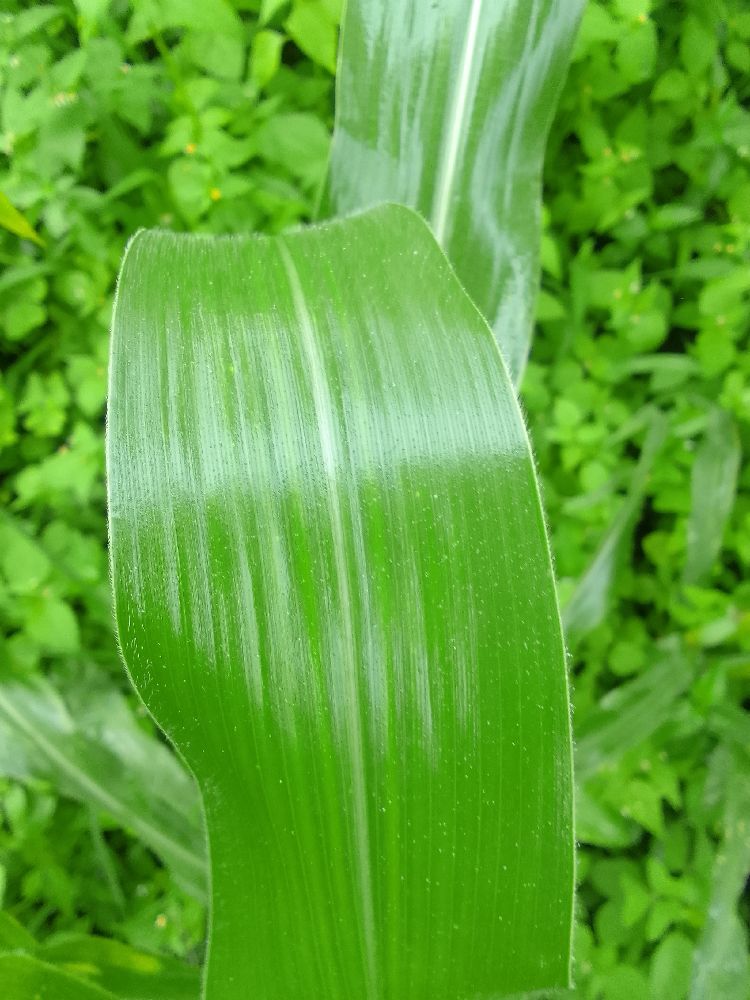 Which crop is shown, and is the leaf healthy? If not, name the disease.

maize, healthy
